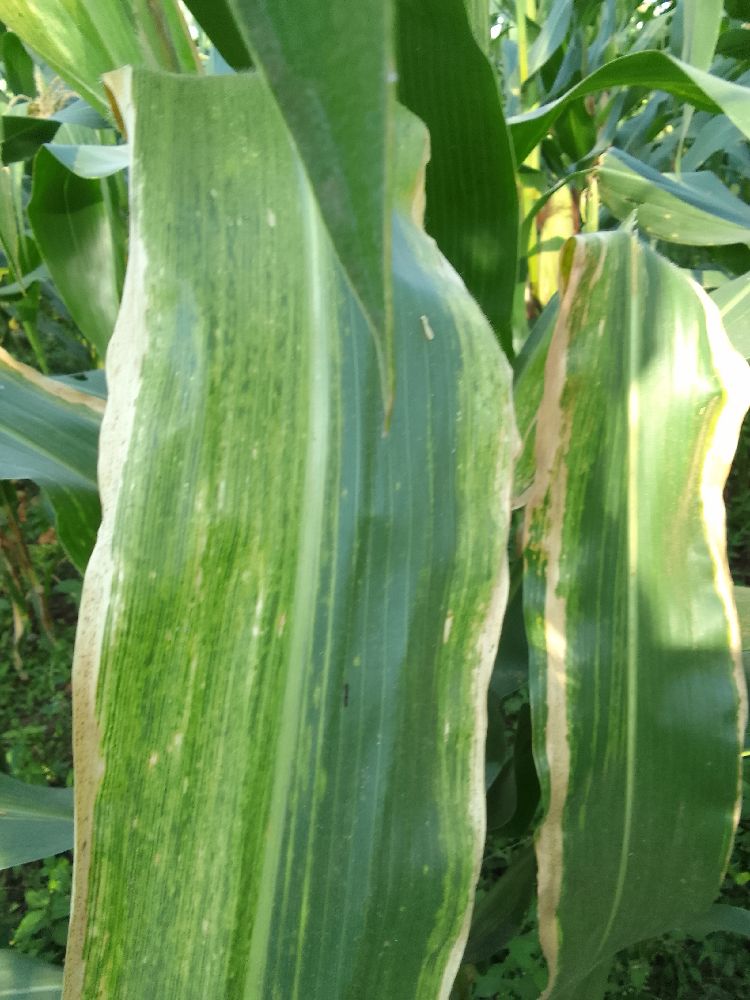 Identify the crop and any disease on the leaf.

maize, maize lethal necrosis
